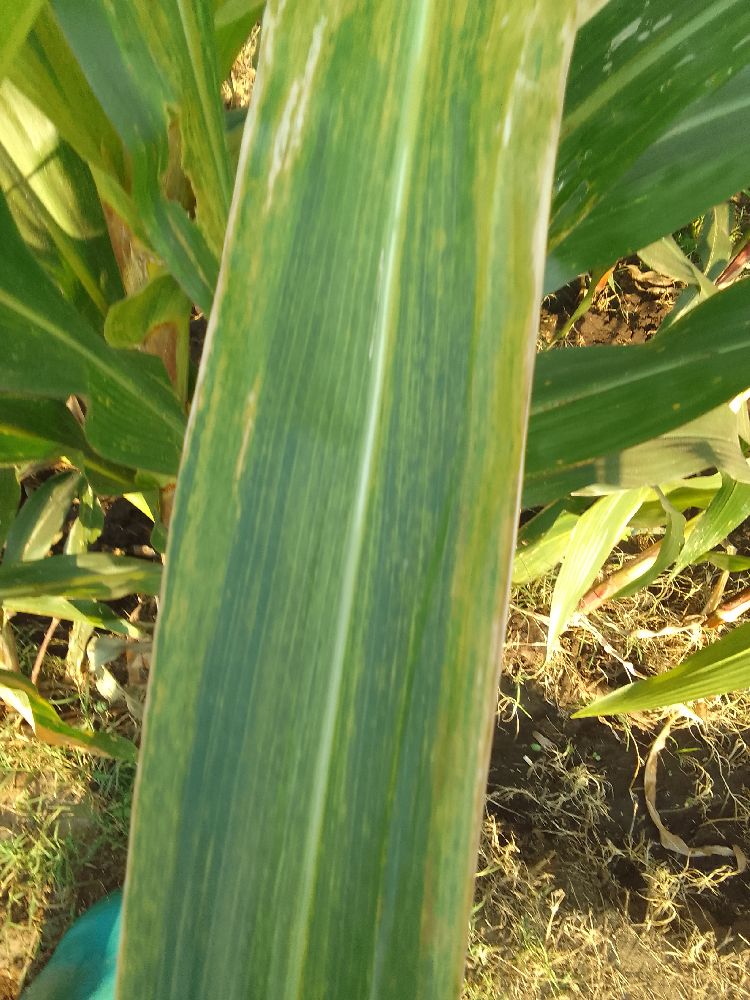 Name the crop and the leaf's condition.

maize, maize lethal necrosis
